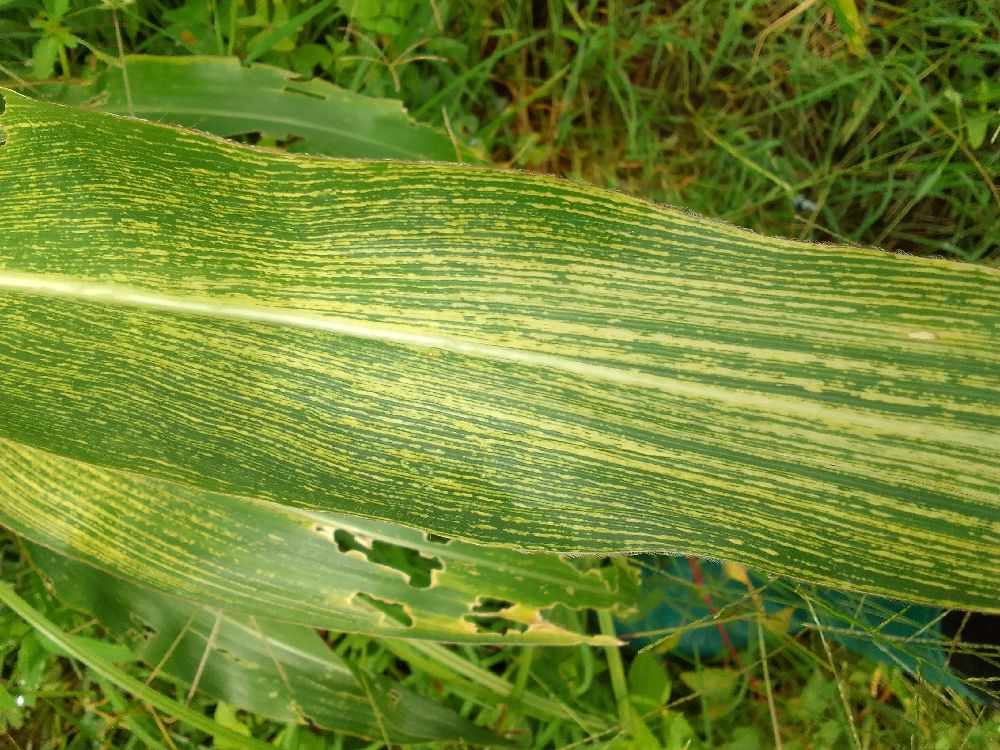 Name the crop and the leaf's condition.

maize, maize streak virus
